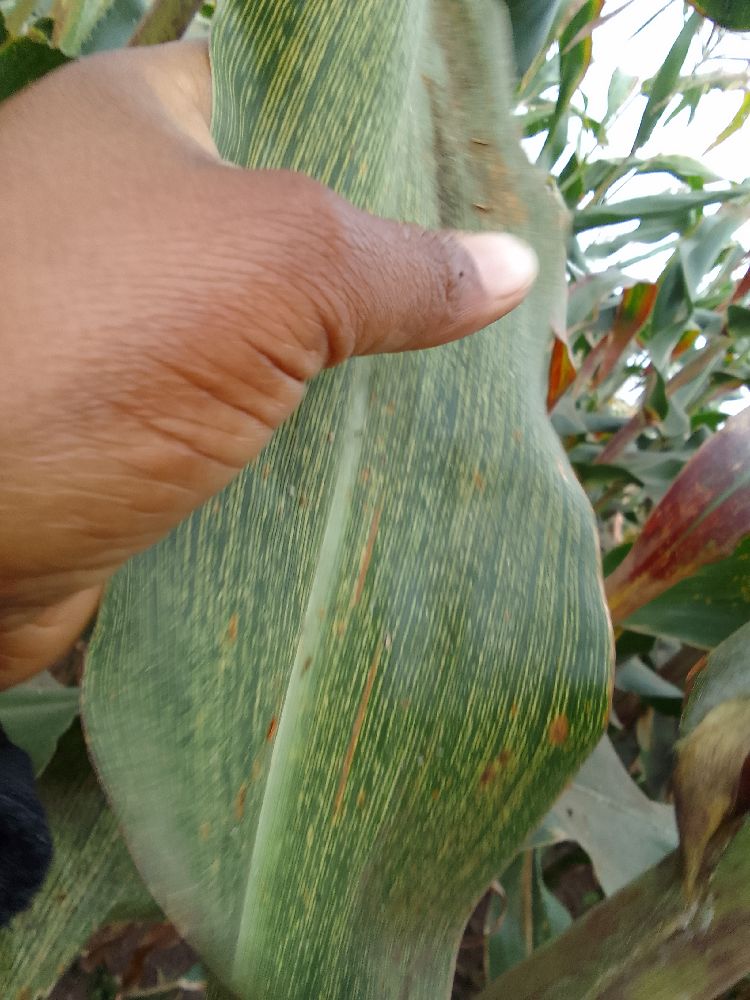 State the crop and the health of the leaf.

maize, maize streak virus
